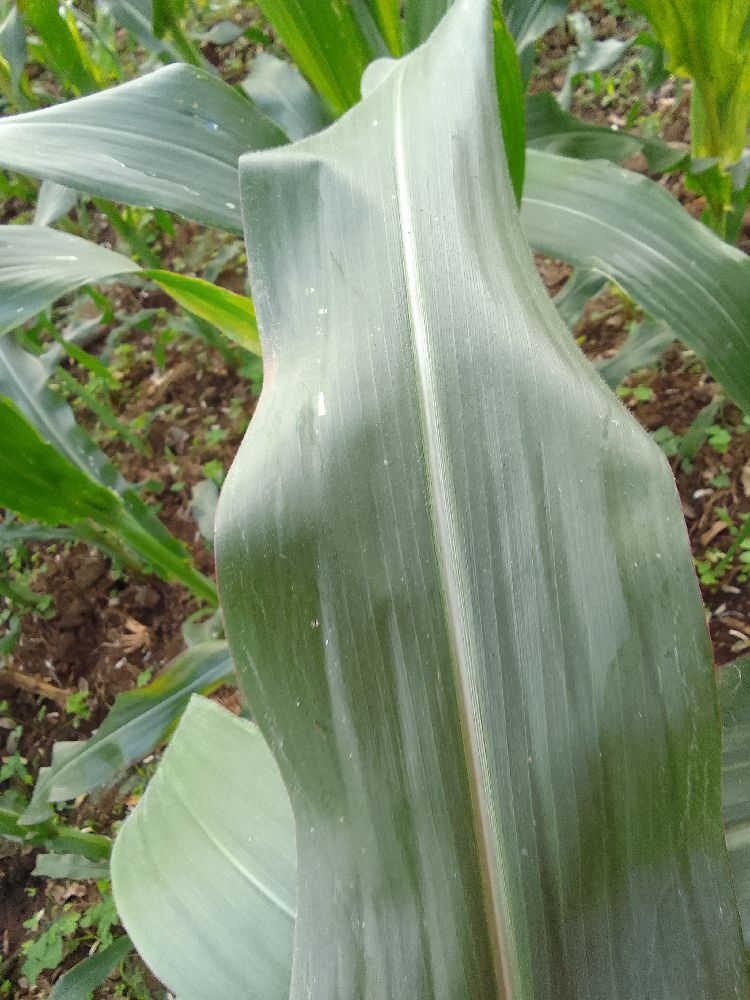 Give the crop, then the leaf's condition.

maize, healthy
